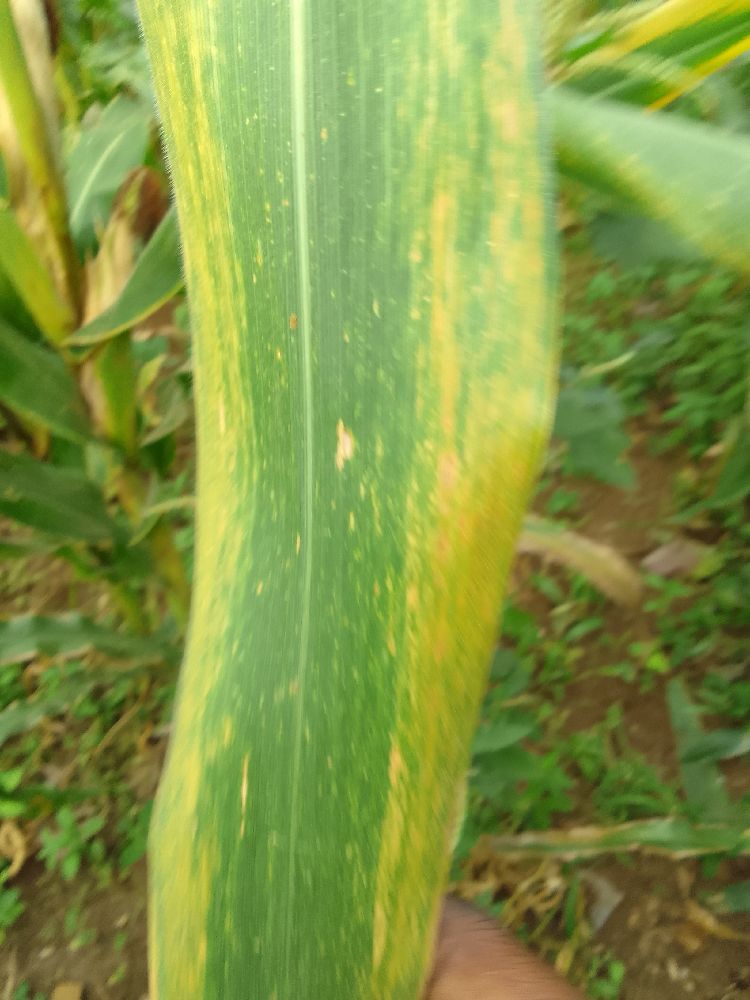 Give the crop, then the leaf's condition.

maize, maize lethal necrosis
